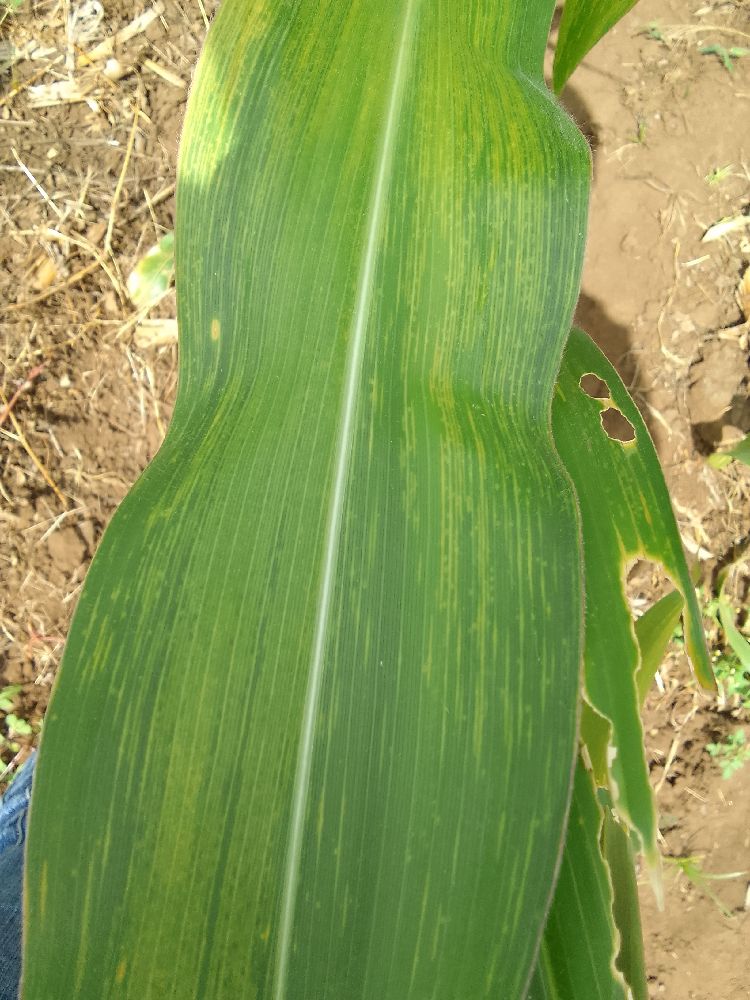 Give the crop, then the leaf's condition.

maize, maize lethal necrosis
